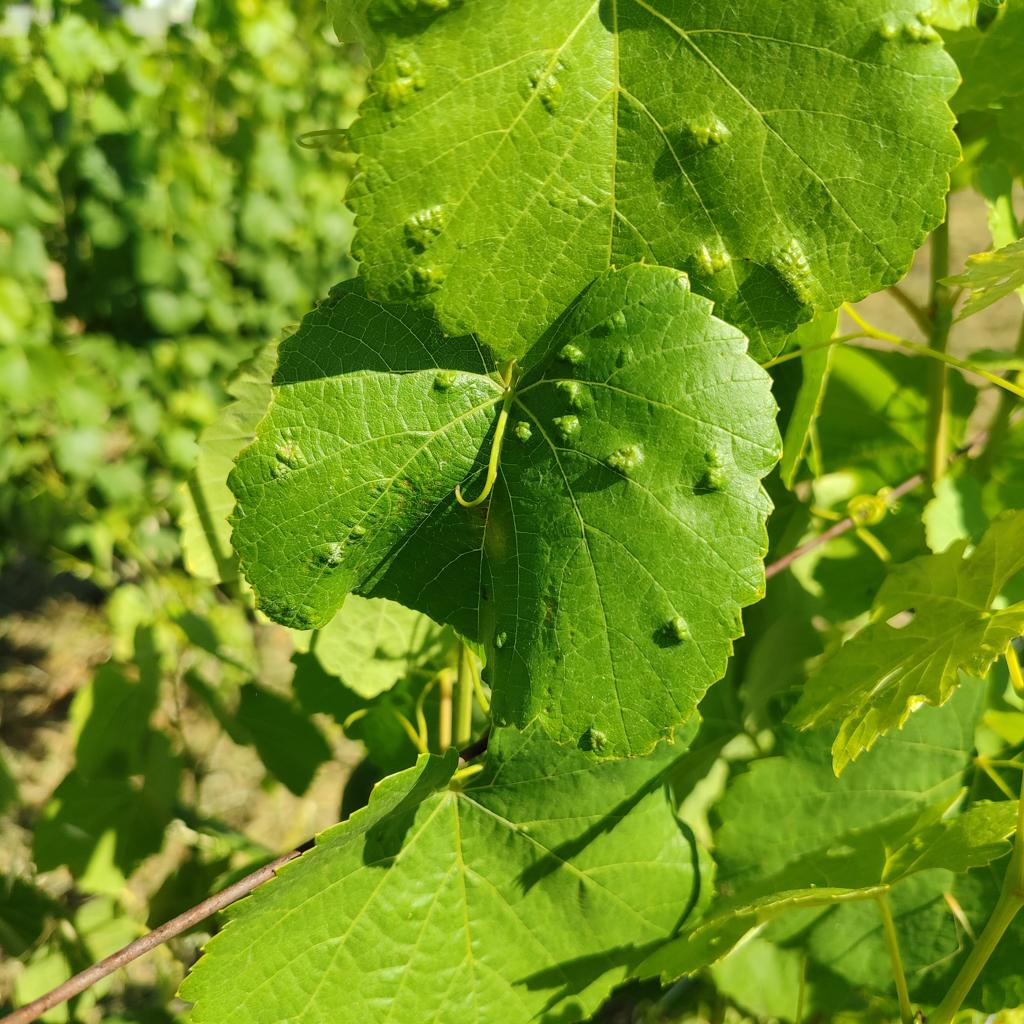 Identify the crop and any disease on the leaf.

grapevine, erineum mite
